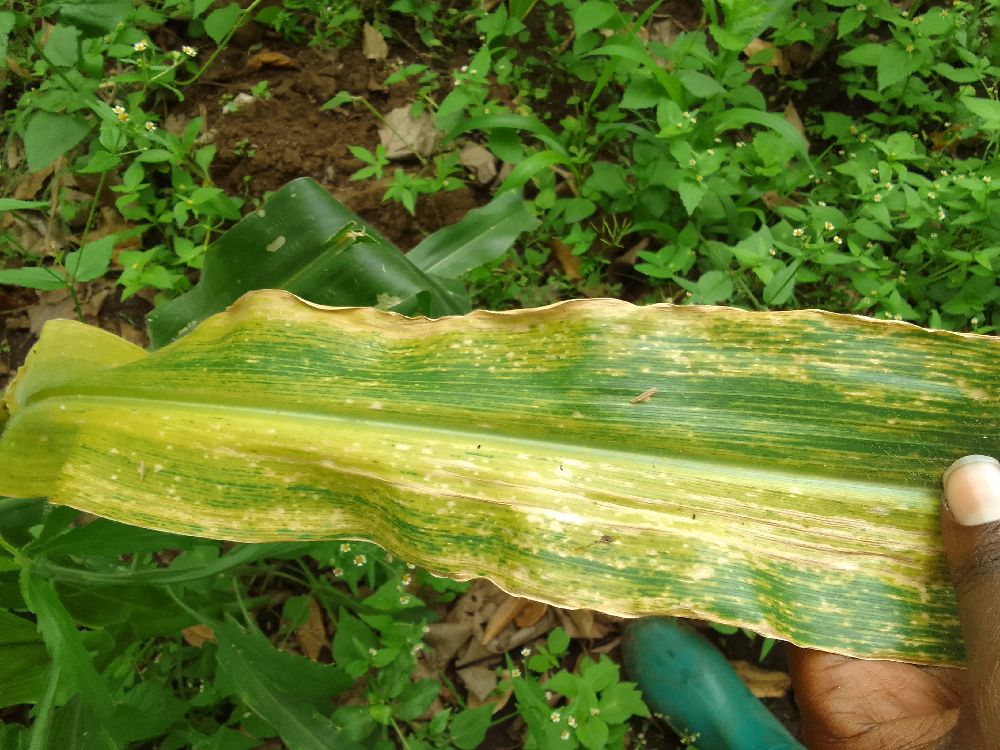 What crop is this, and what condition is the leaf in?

maize, maize lethal necrosis
